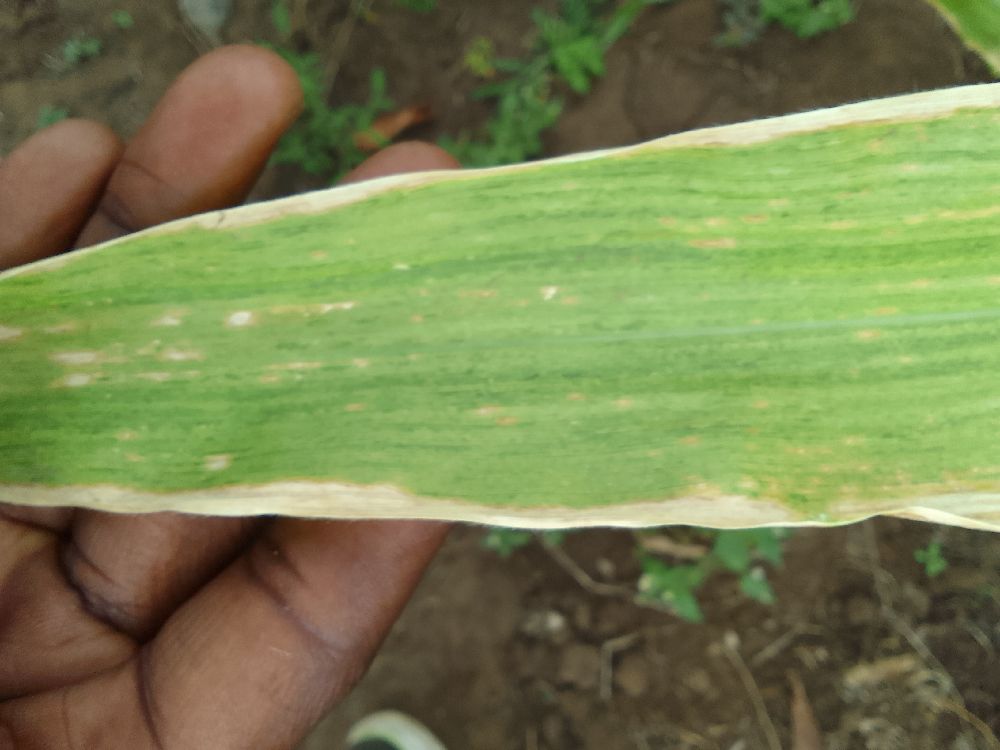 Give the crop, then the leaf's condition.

maize, maize lethal necrosis
